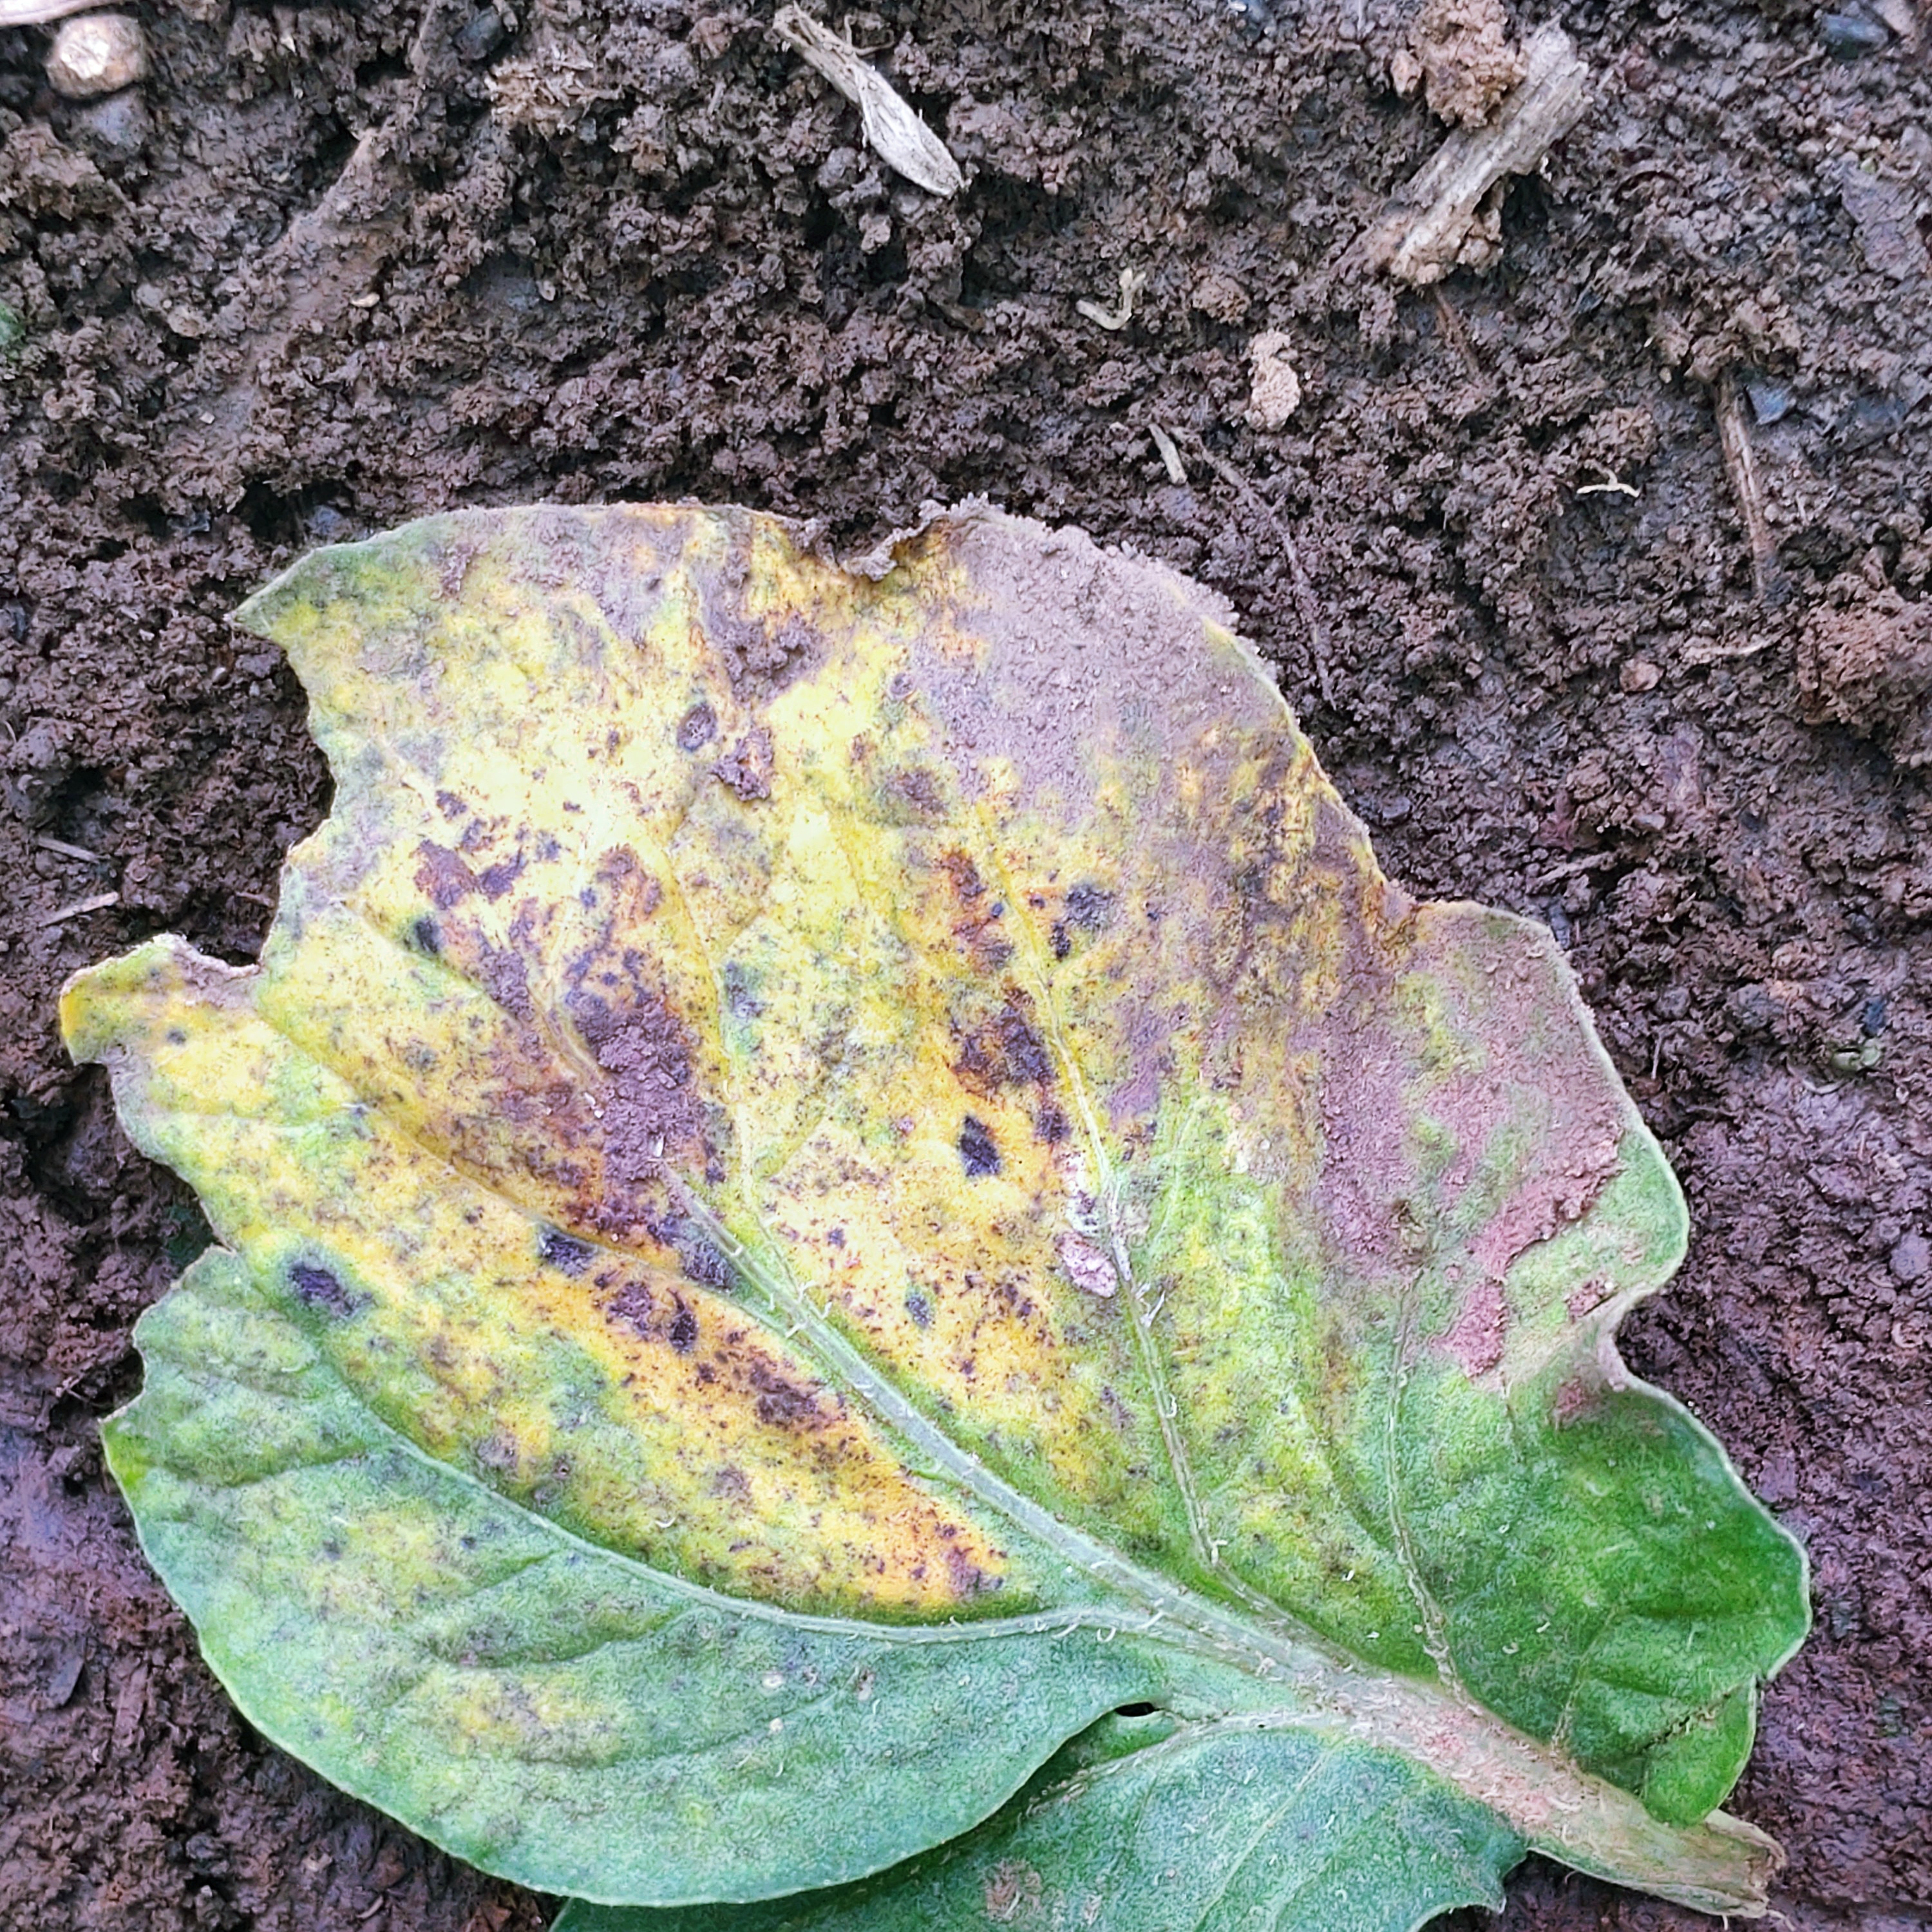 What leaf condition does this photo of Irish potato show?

late blight
